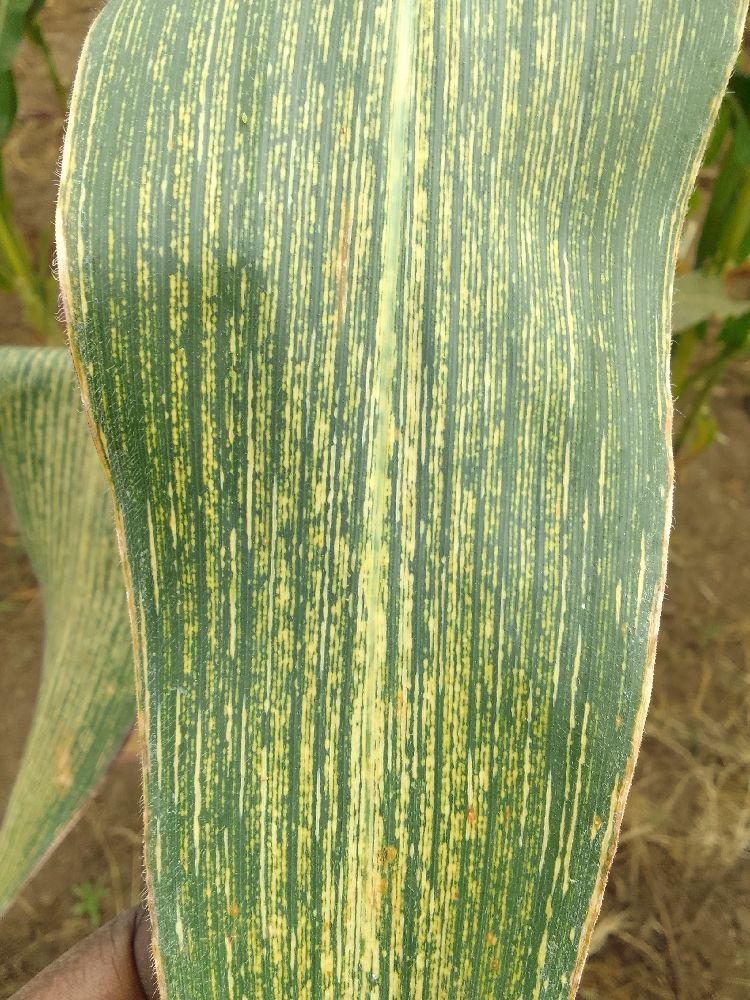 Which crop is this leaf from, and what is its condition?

maize, maize streak virus
